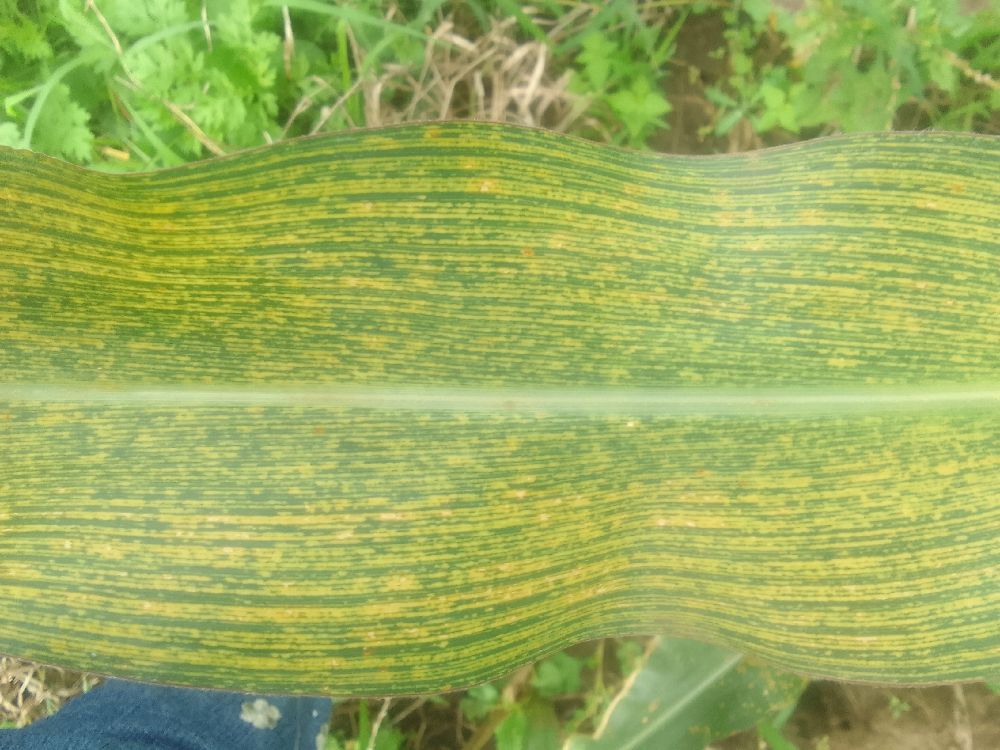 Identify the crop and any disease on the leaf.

maize, maize streak virus
